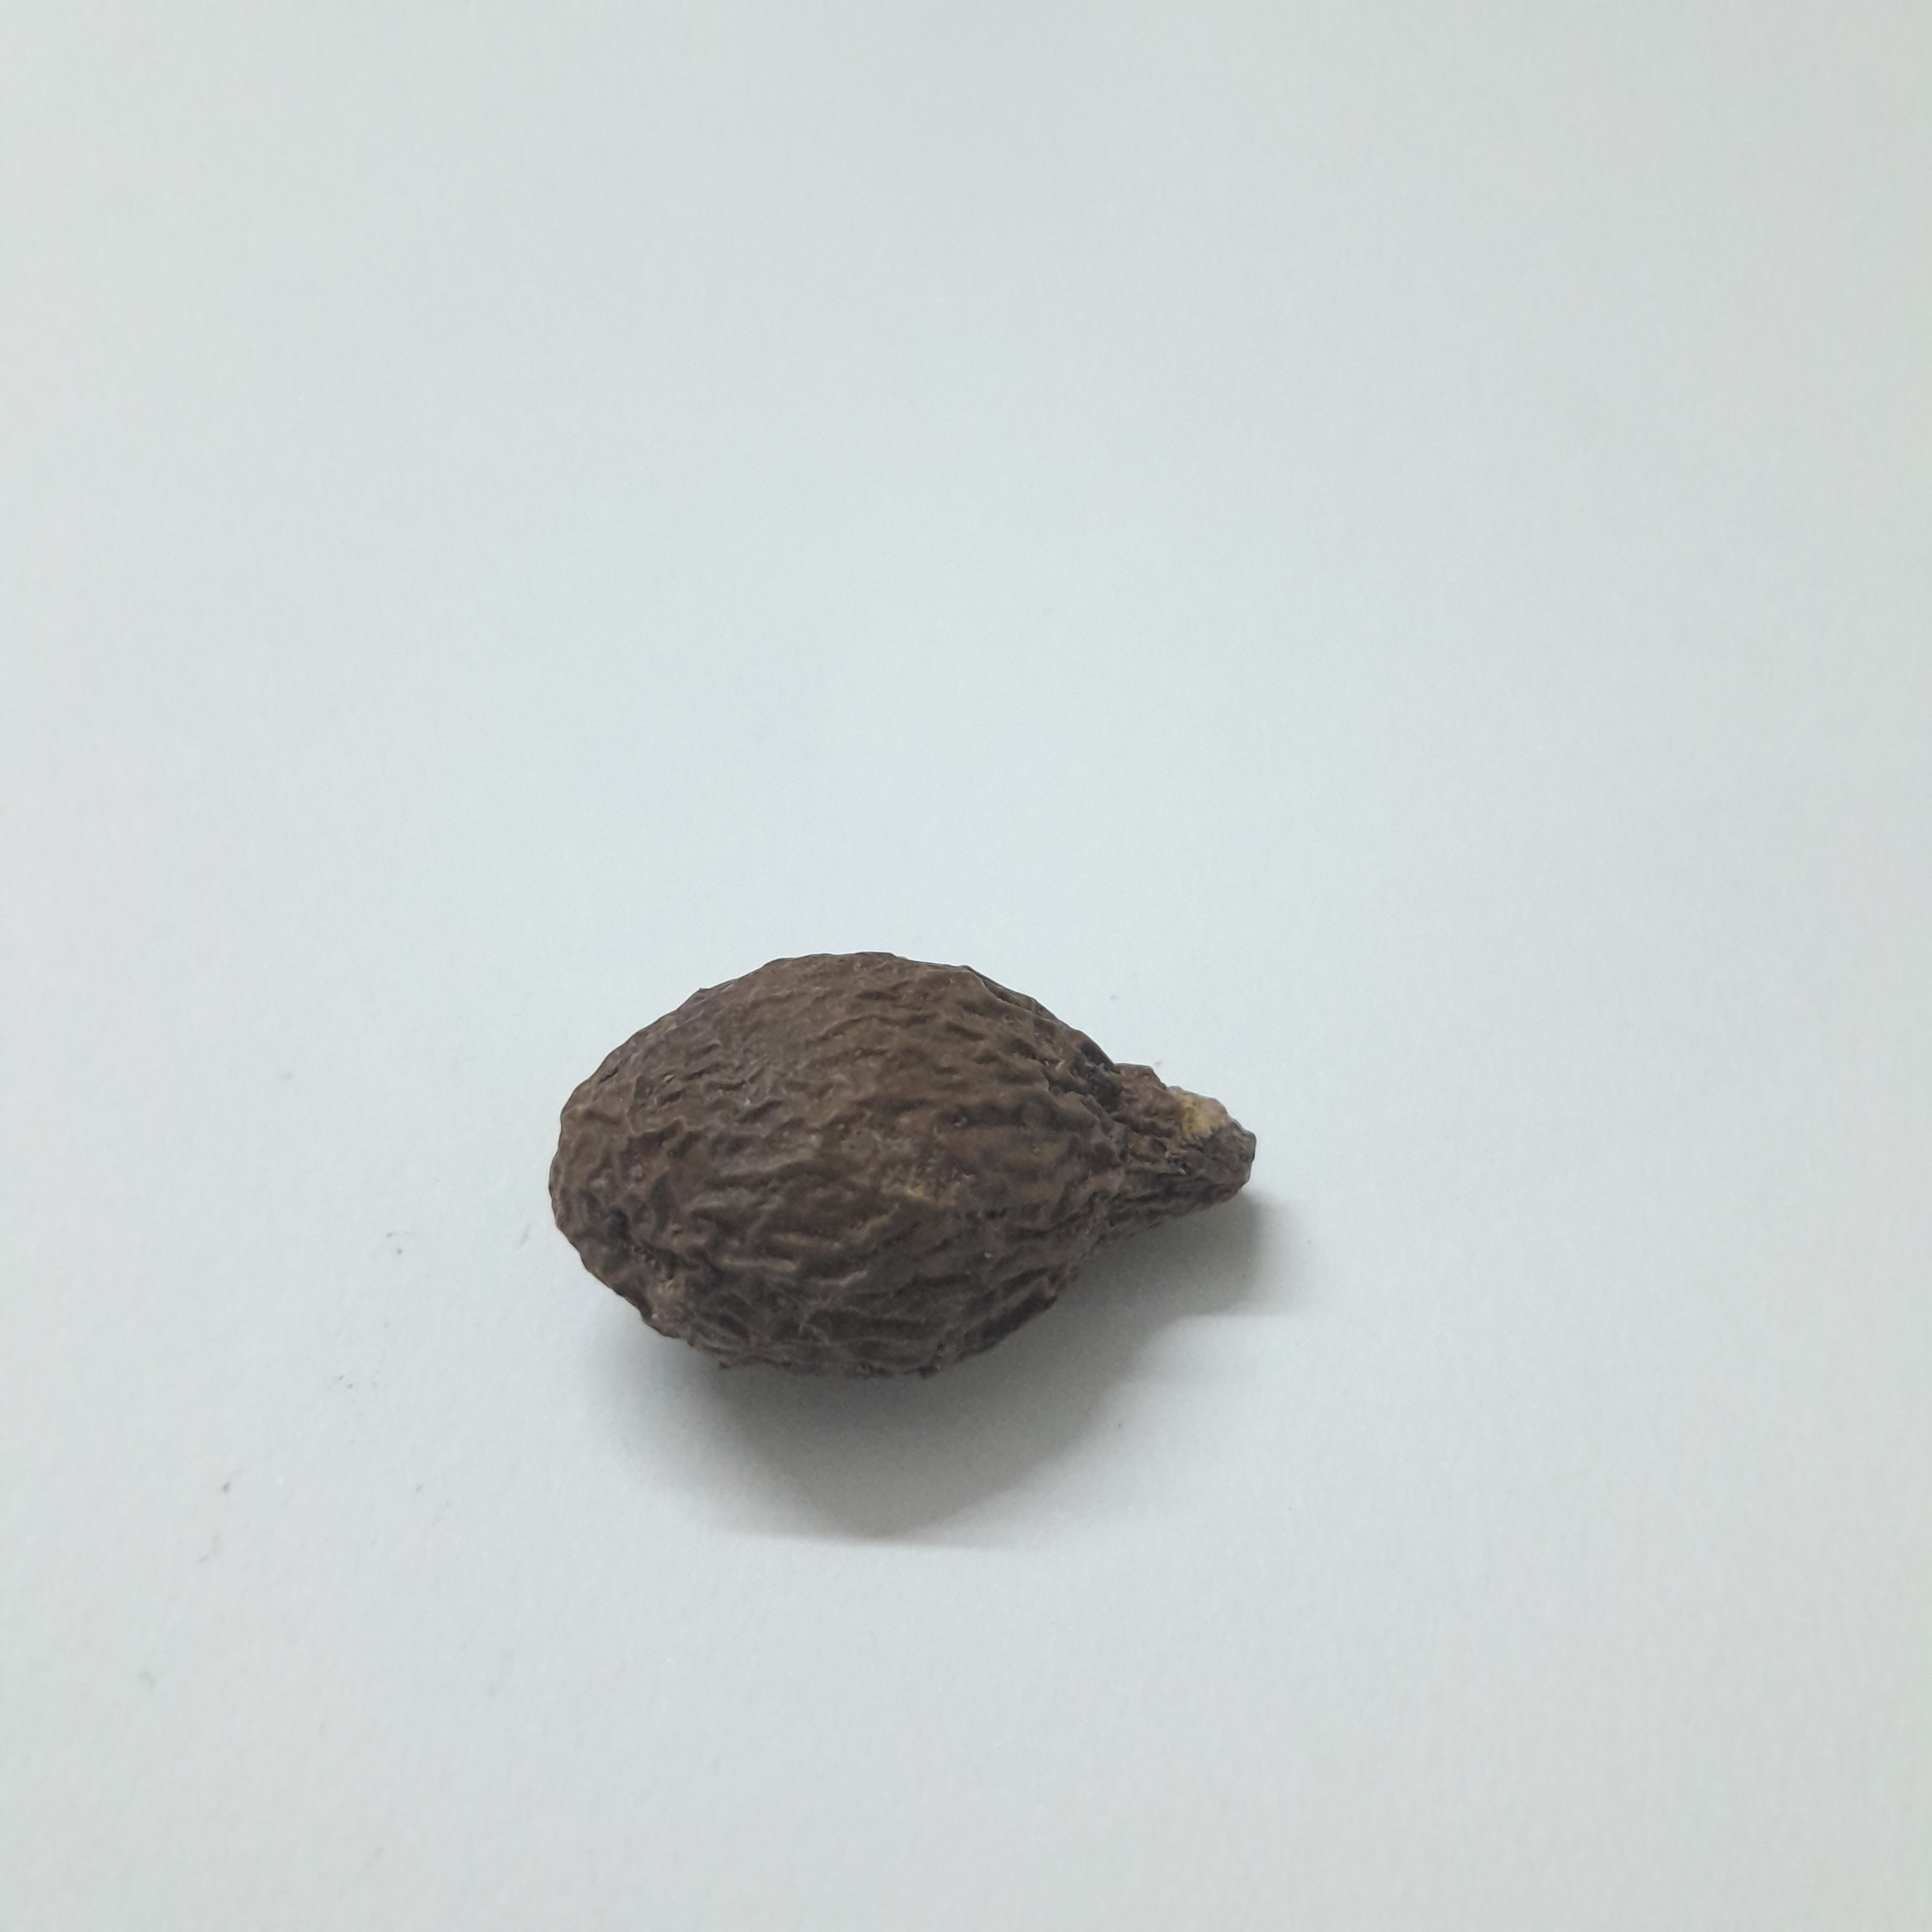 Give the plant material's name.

niranjanphal
